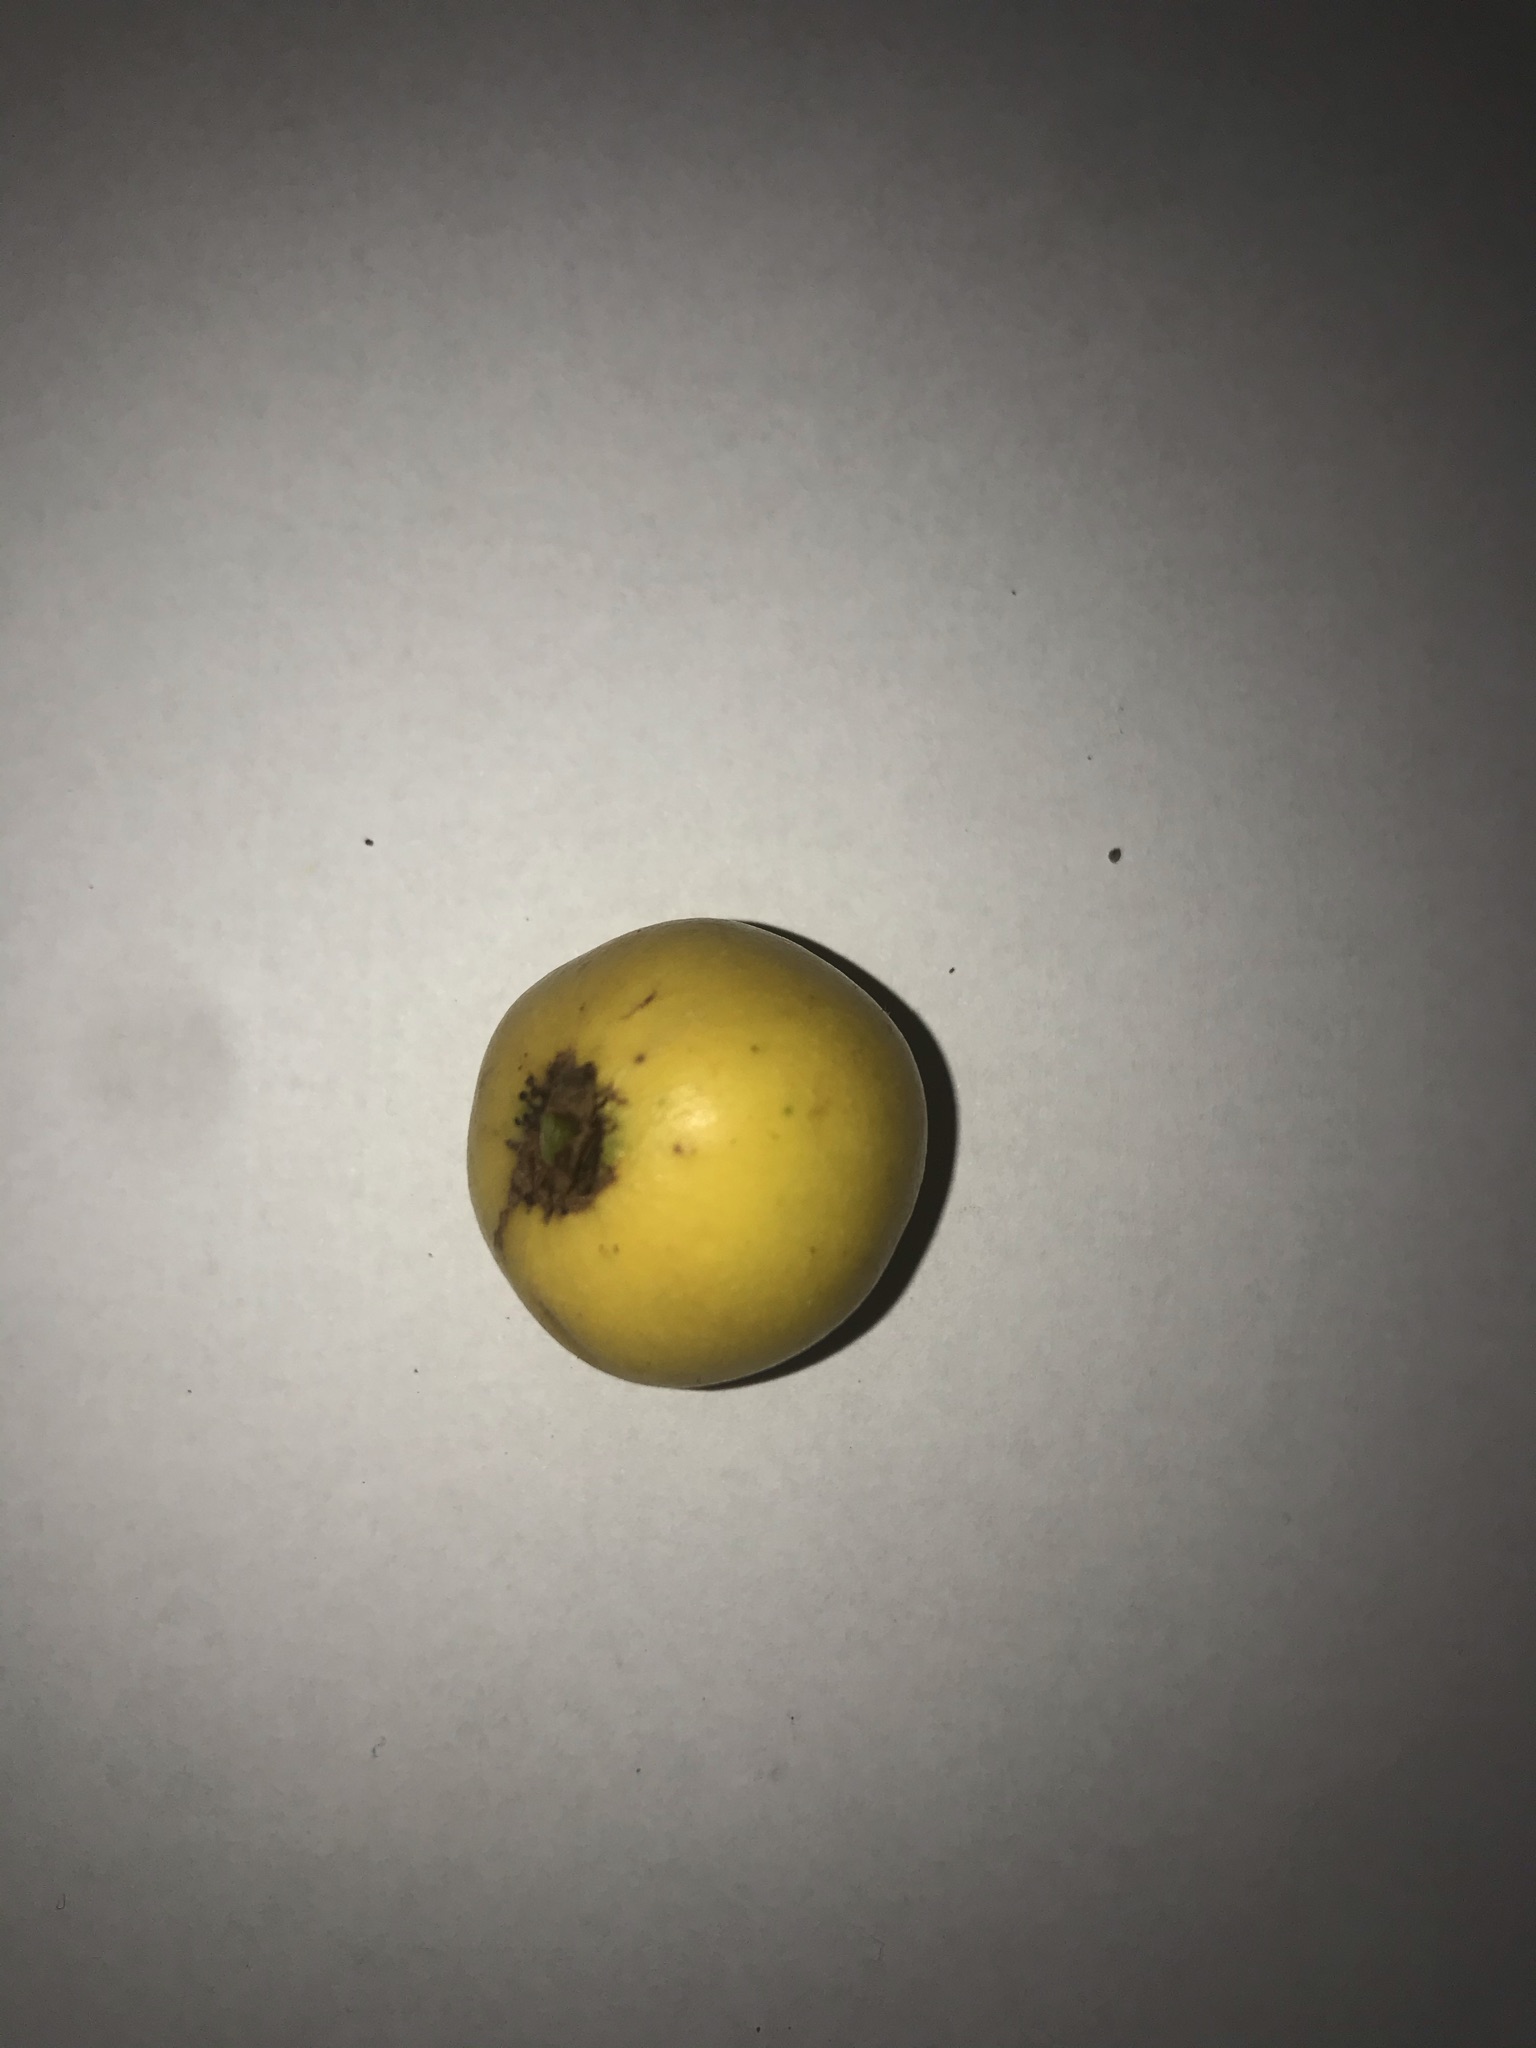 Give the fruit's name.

abiu
